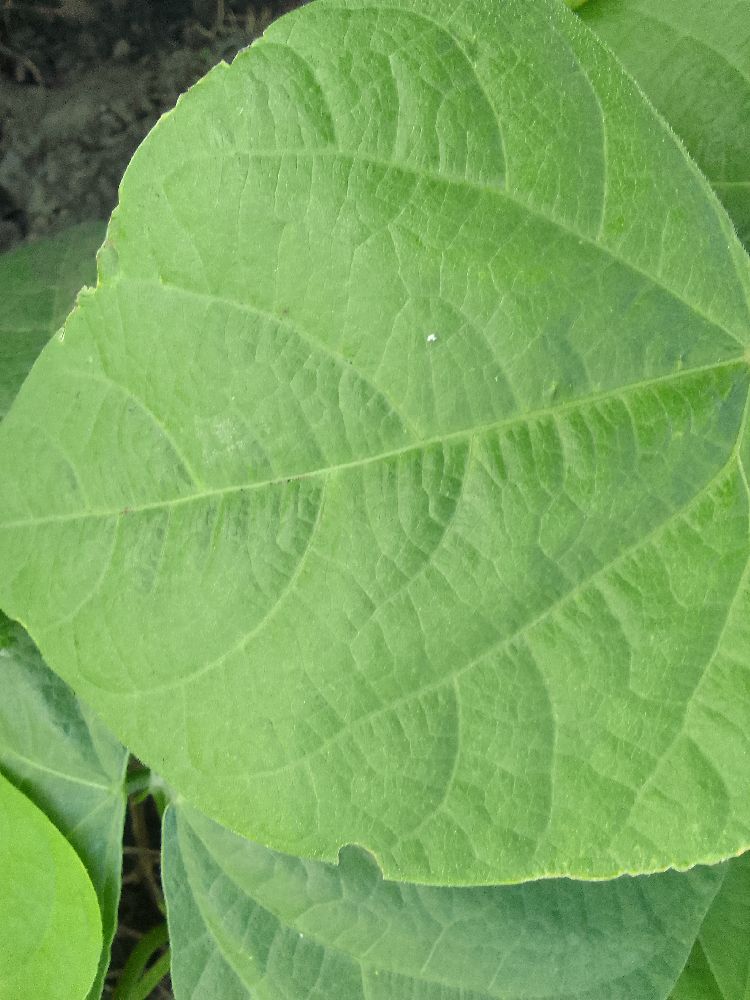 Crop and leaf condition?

common bean, healthy
